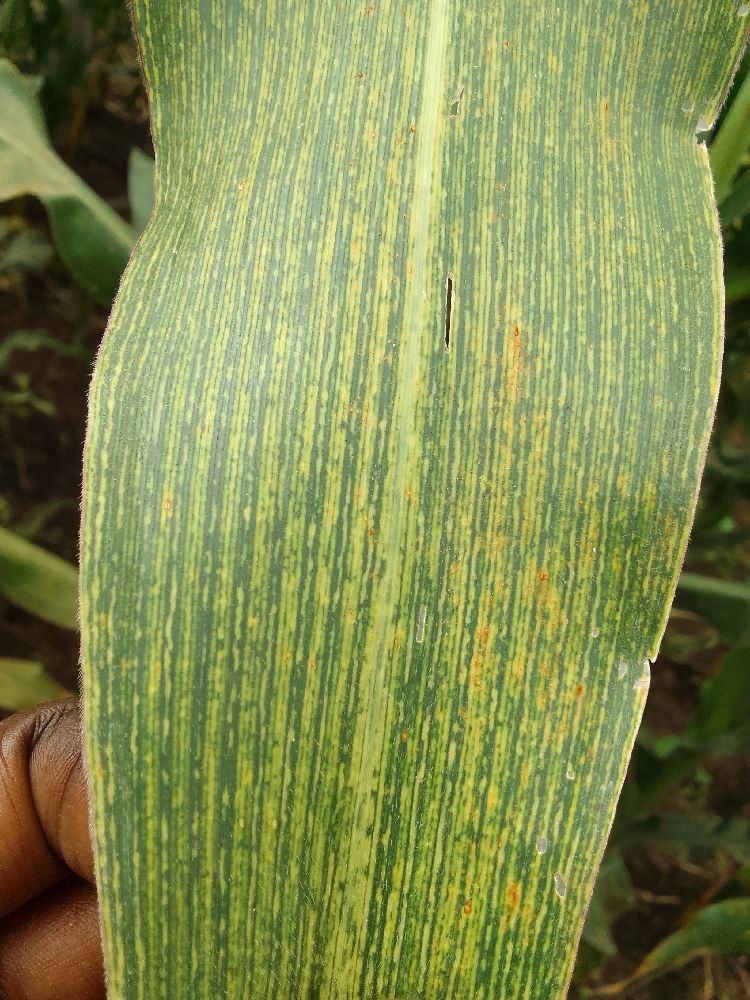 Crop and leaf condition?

maize, maize streak virus
